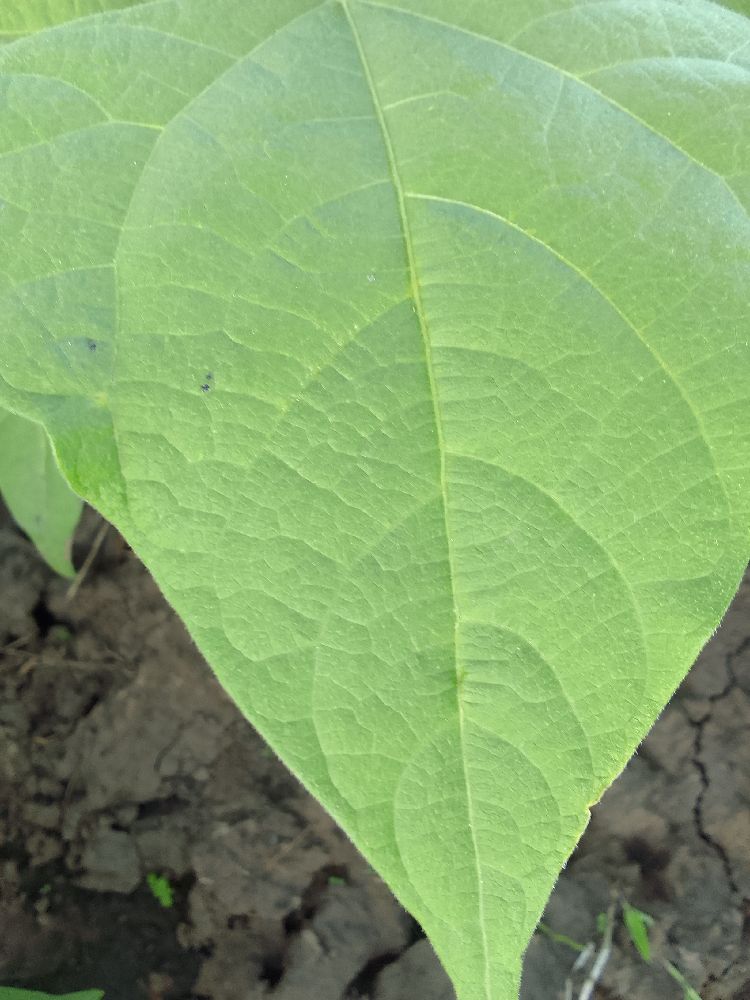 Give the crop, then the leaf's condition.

common bean, healthy
